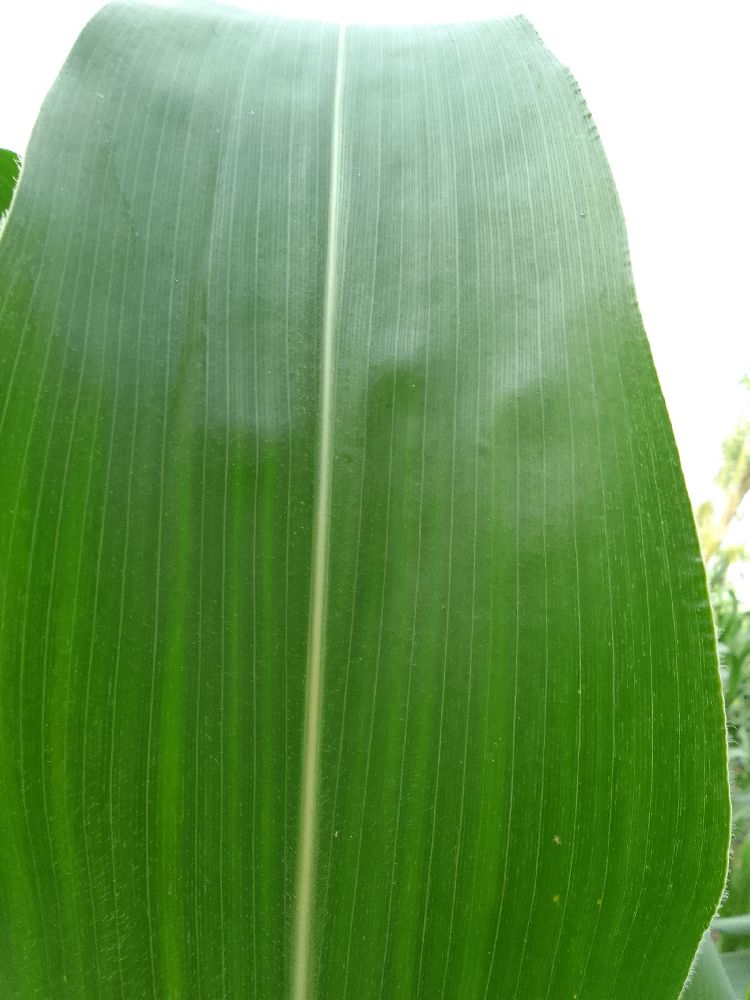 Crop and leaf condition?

maize, healthy
